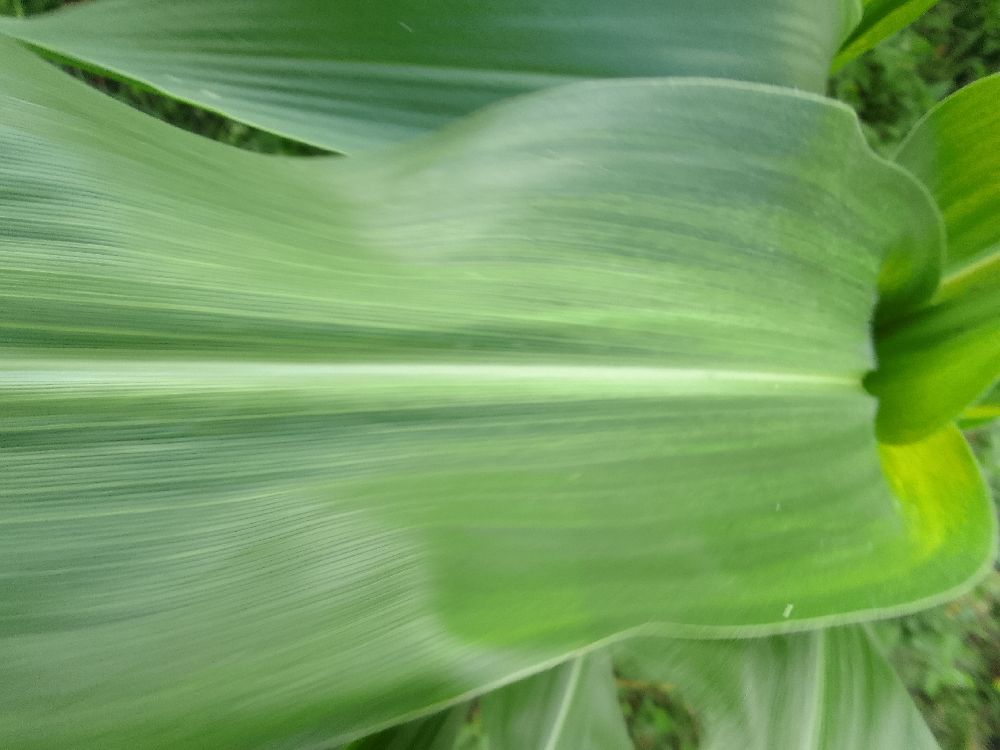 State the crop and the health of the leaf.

maize, healthy
